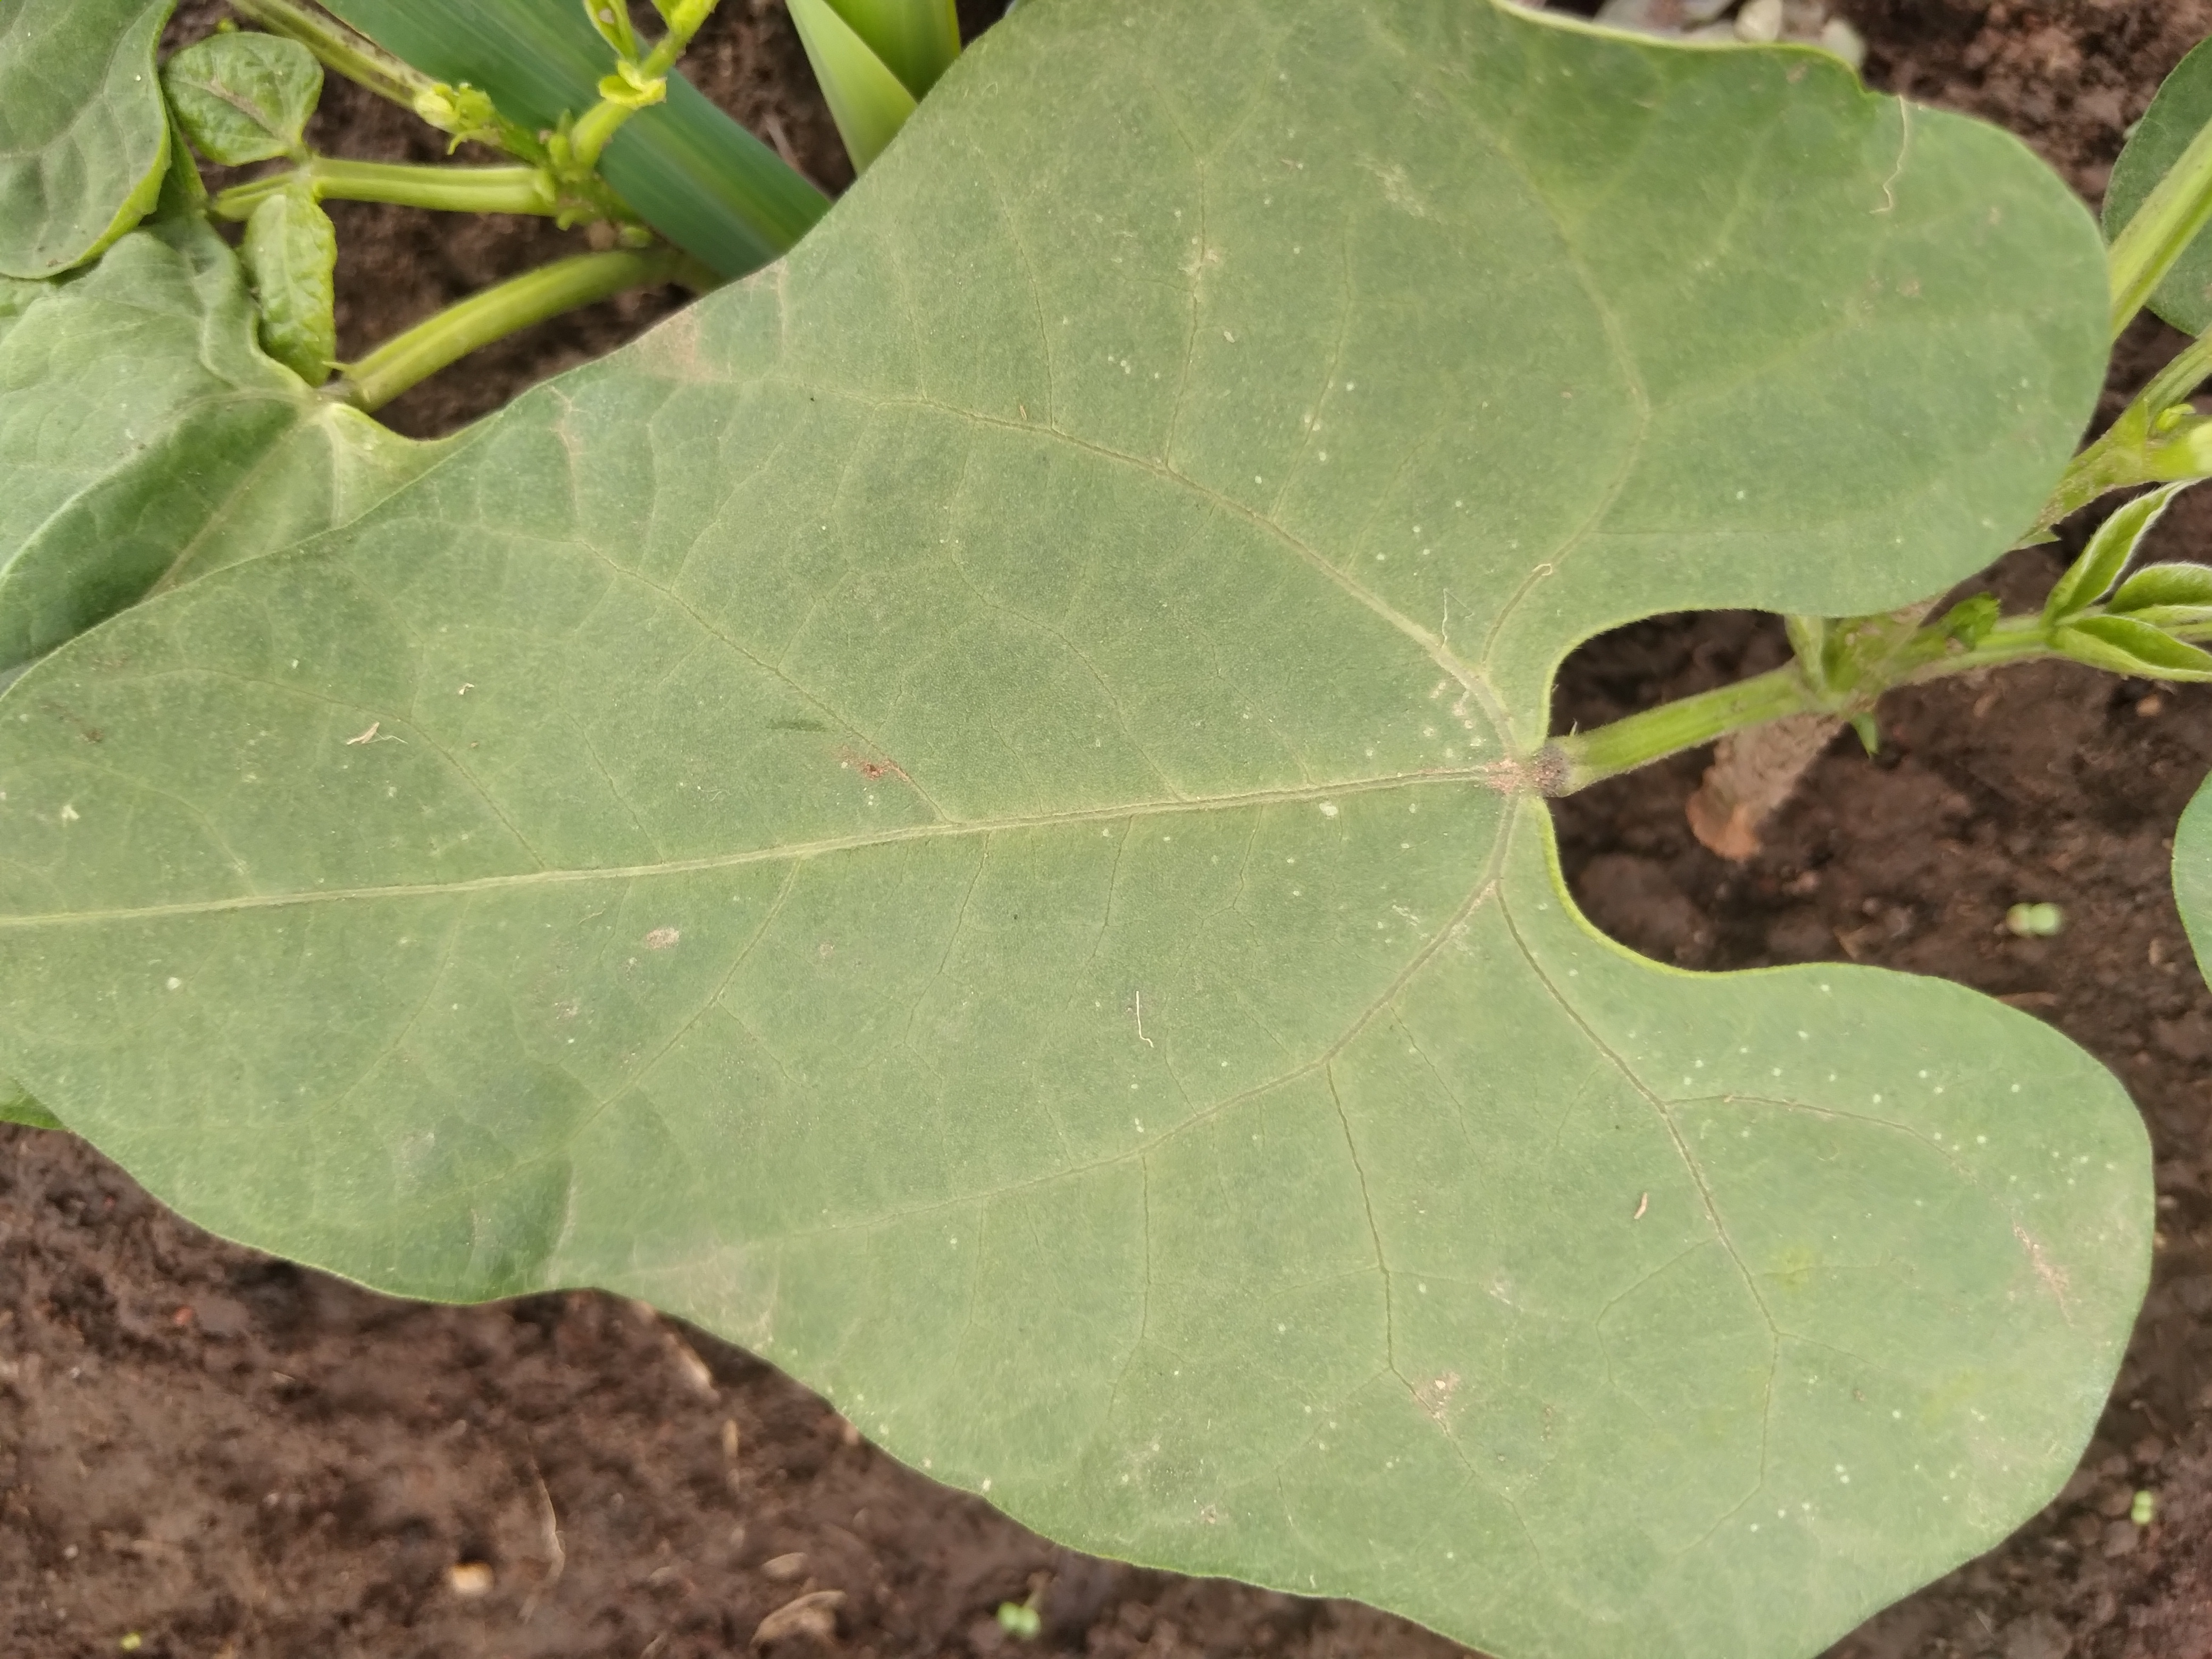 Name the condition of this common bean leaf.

healthy
